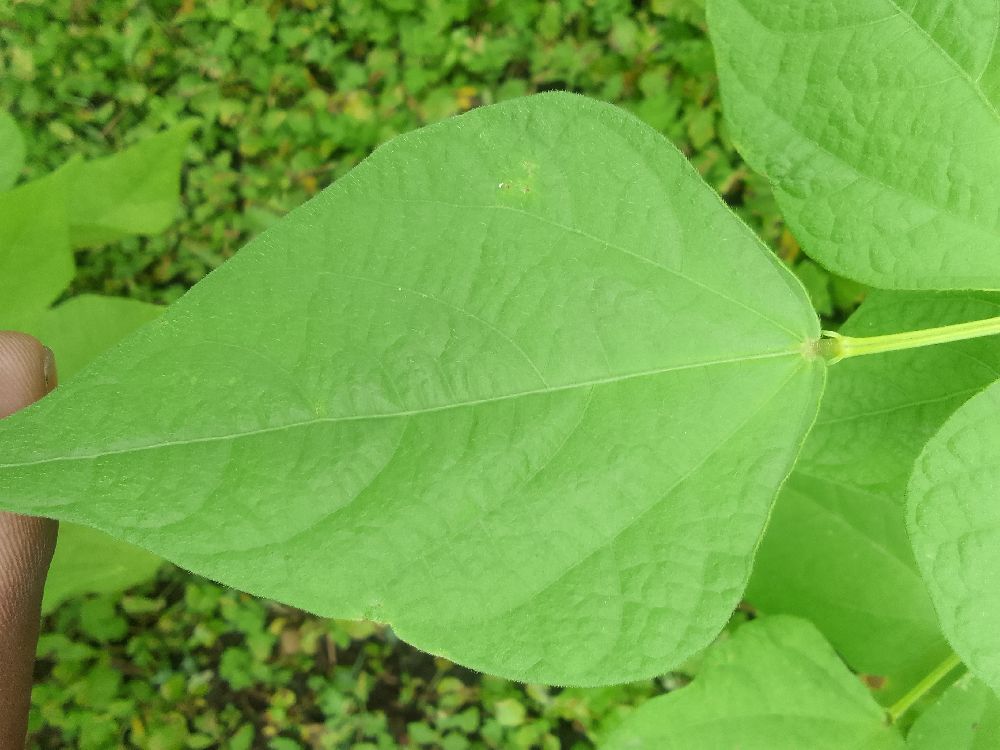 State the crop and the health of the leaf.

common bean, healthy
